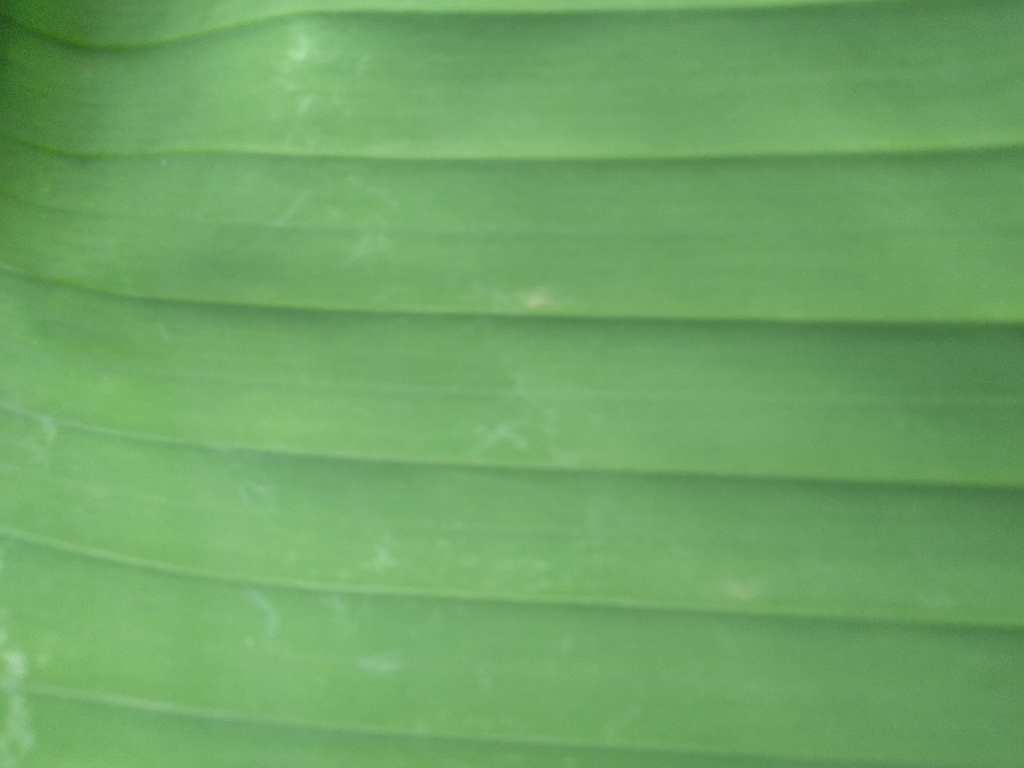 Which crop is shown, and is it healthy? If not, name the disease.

banana, healthy
